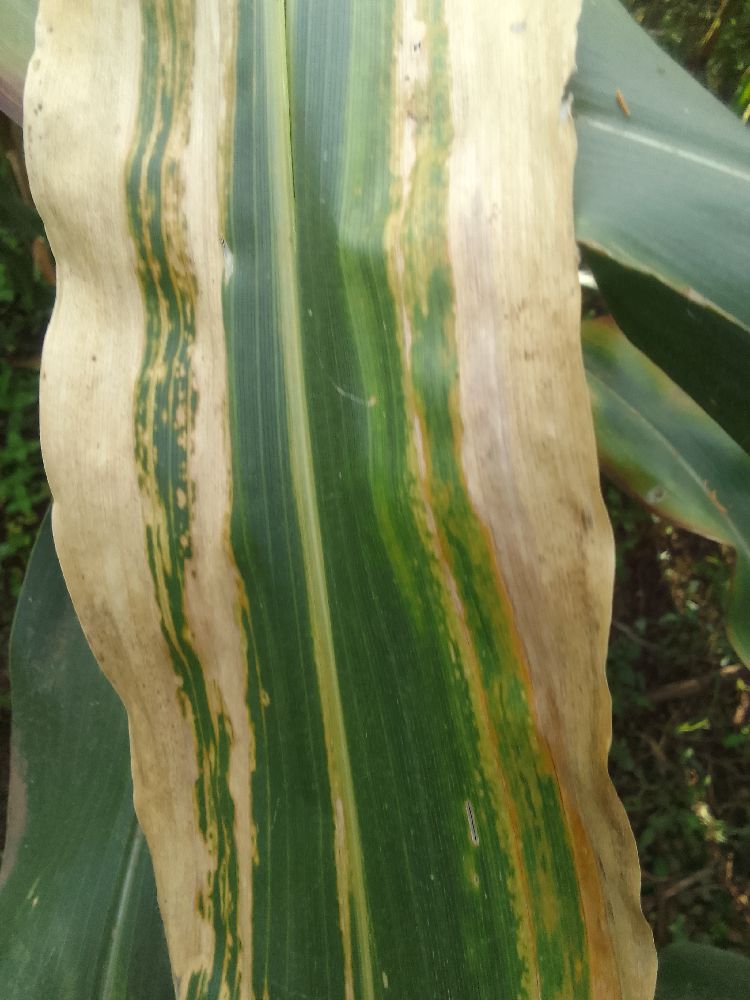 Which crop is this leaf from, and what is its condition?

maize, maize lethal necrosis
